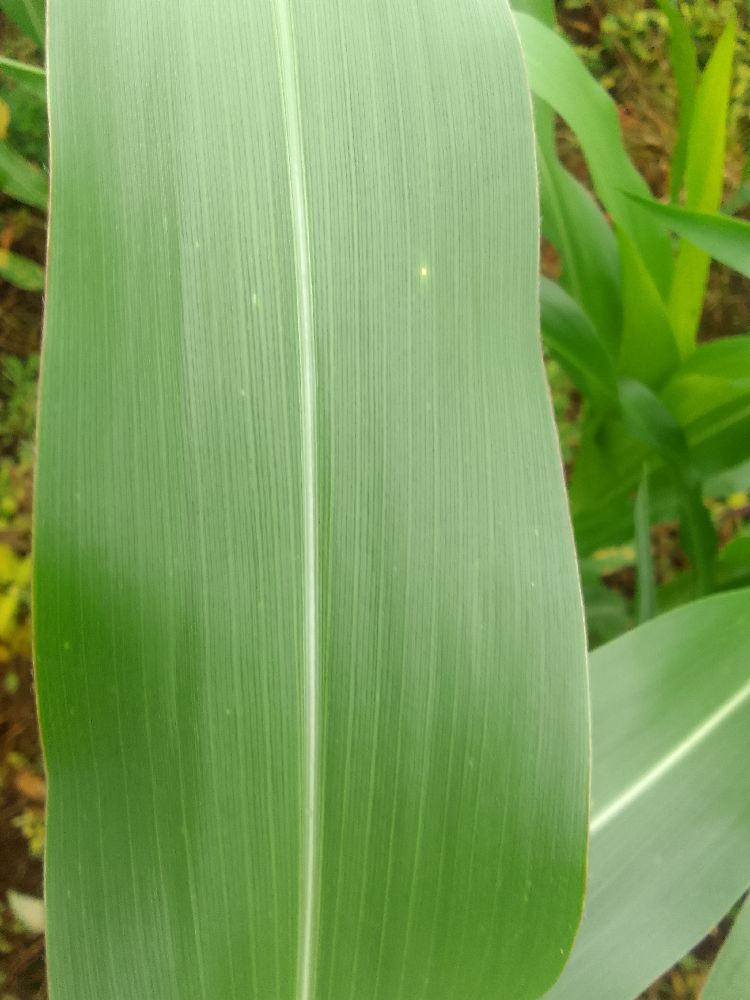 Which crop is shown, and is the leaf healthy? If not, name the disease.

maize, healthy
